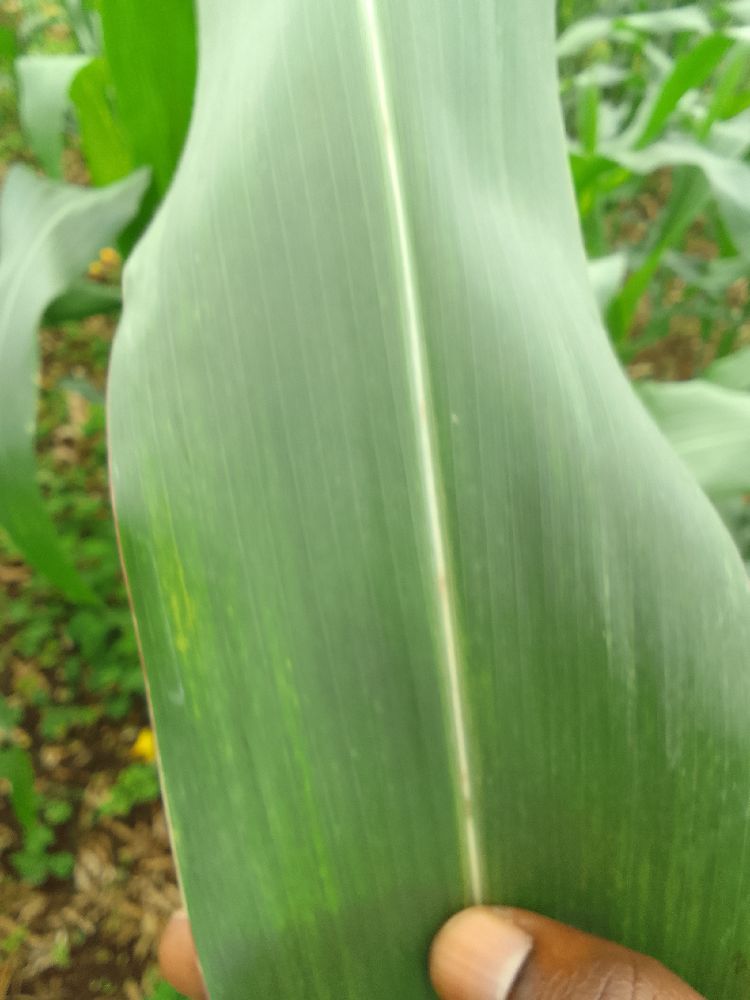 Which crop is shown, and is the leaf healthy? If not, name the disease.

maize, healthy
